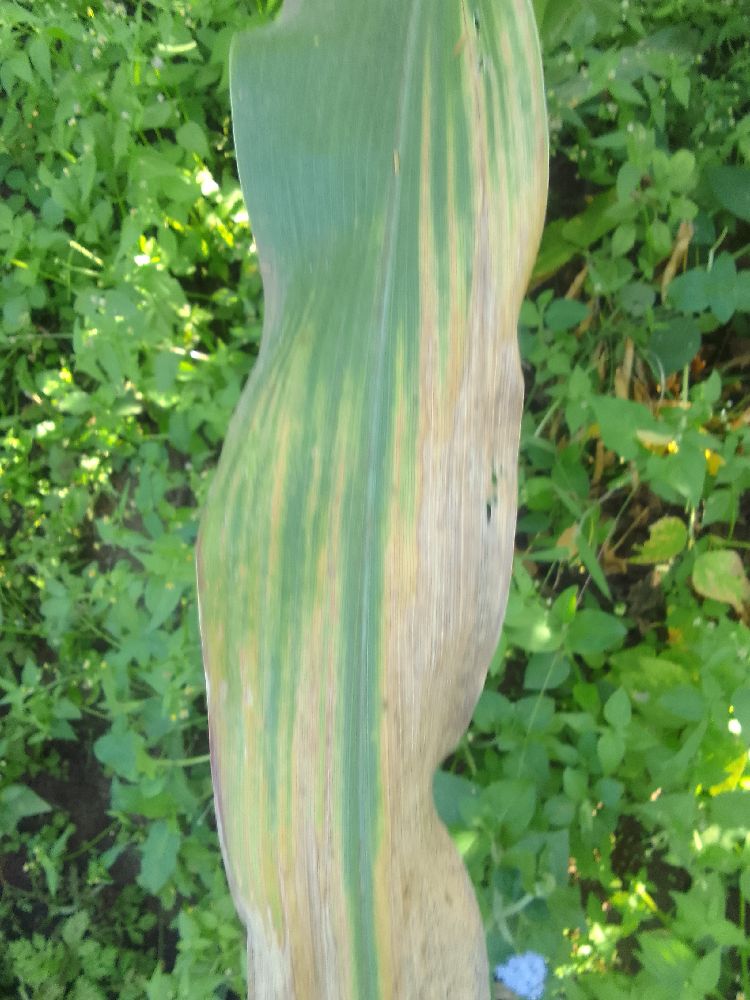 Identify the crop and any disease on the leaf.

maize, maize lethal necrosis
